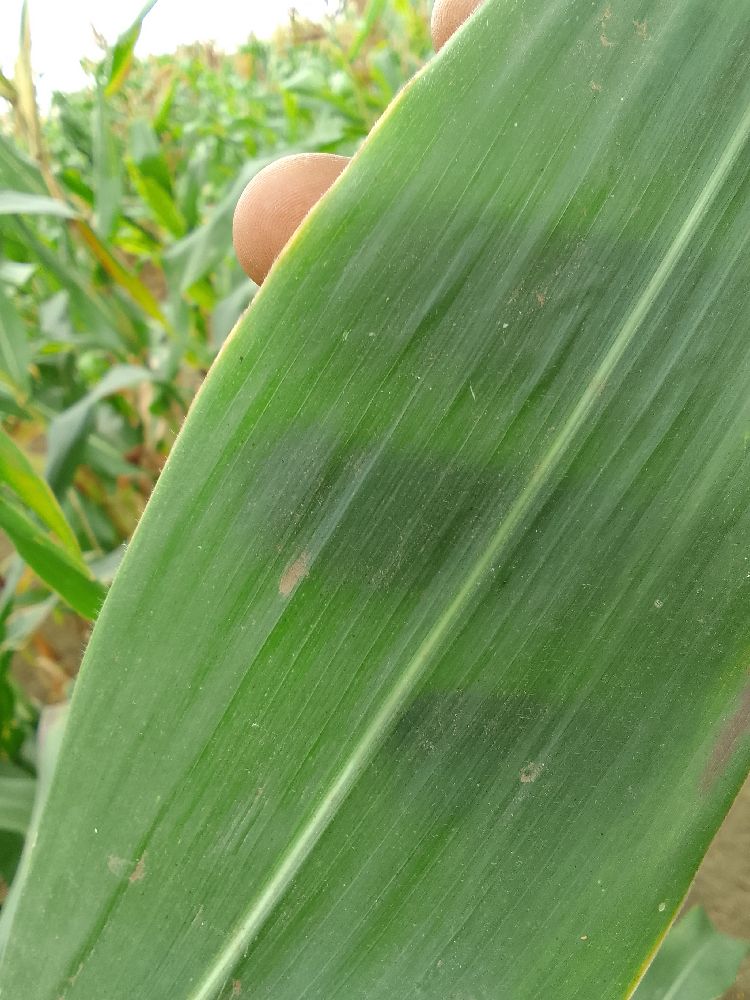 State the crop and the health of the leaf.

maize, healthy
